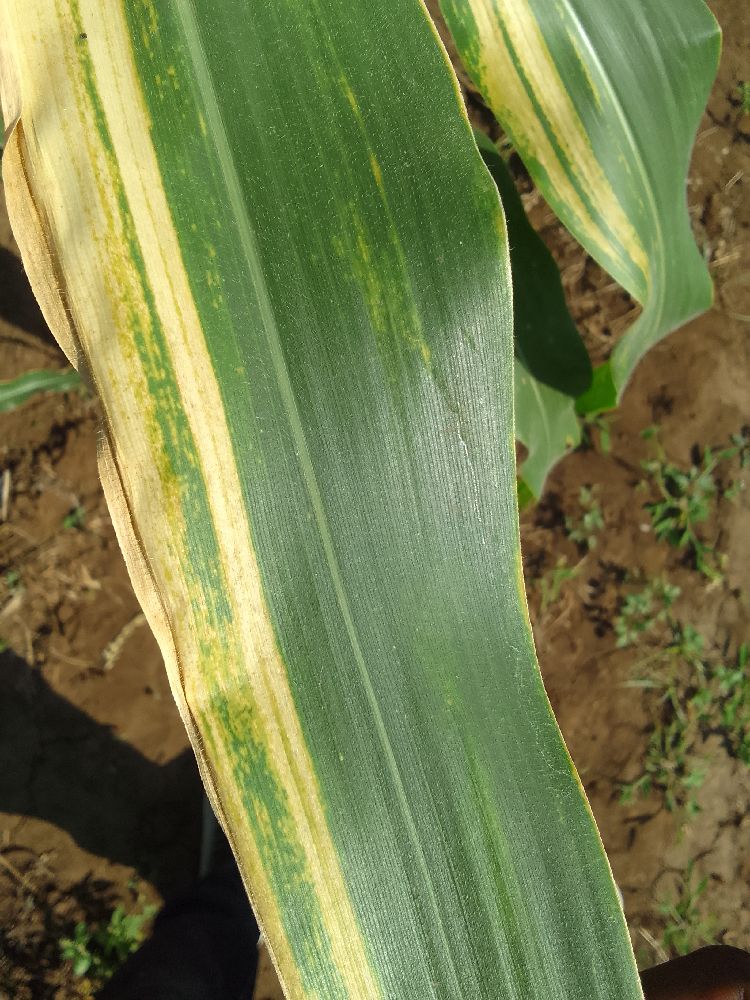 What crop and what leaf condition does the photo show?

maize, maize lethal necrosis
